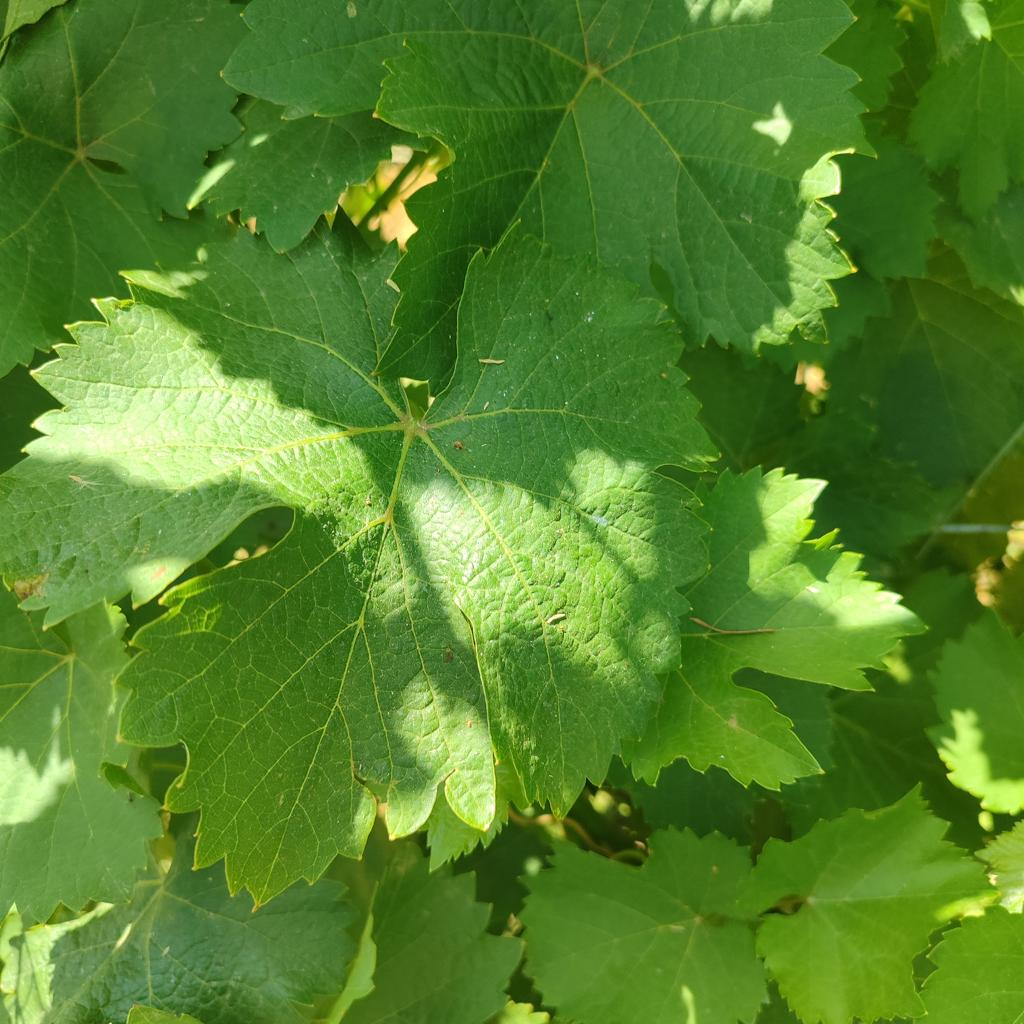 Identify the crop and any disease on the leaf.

grapevine, healthy
